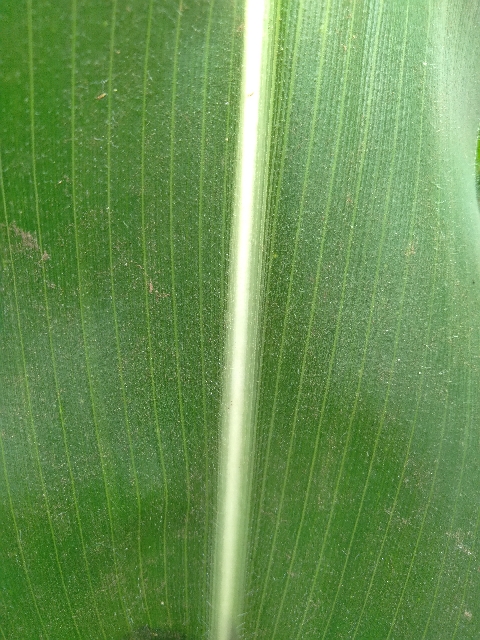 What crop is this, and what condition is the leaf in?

maize, healthy
